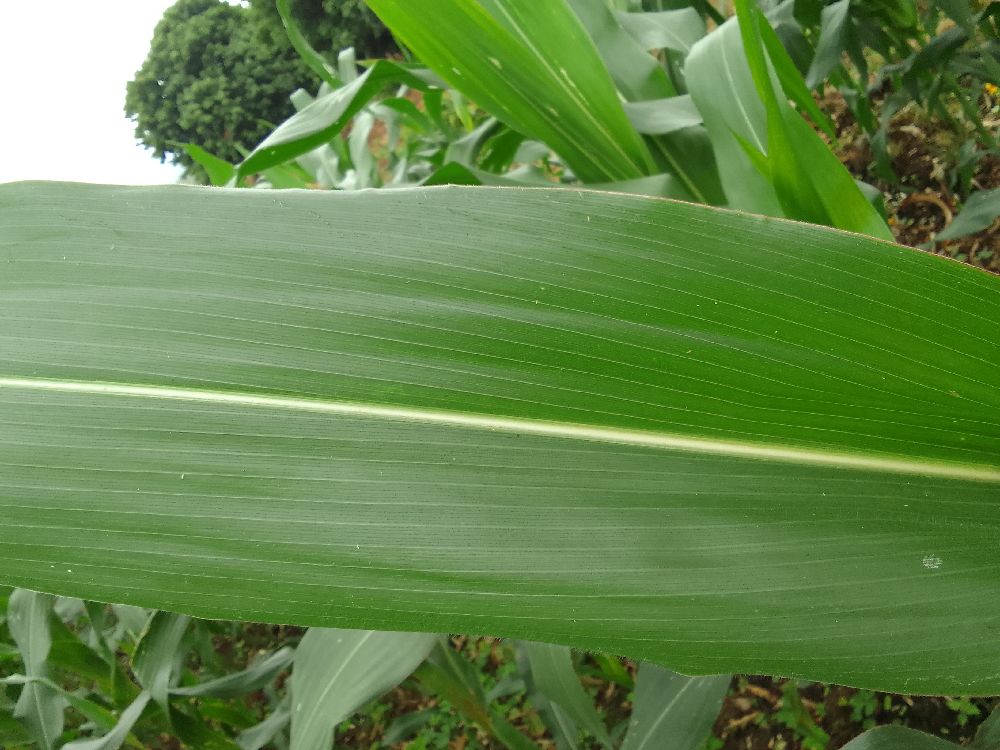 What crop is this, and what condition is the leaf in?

maize, healthy
